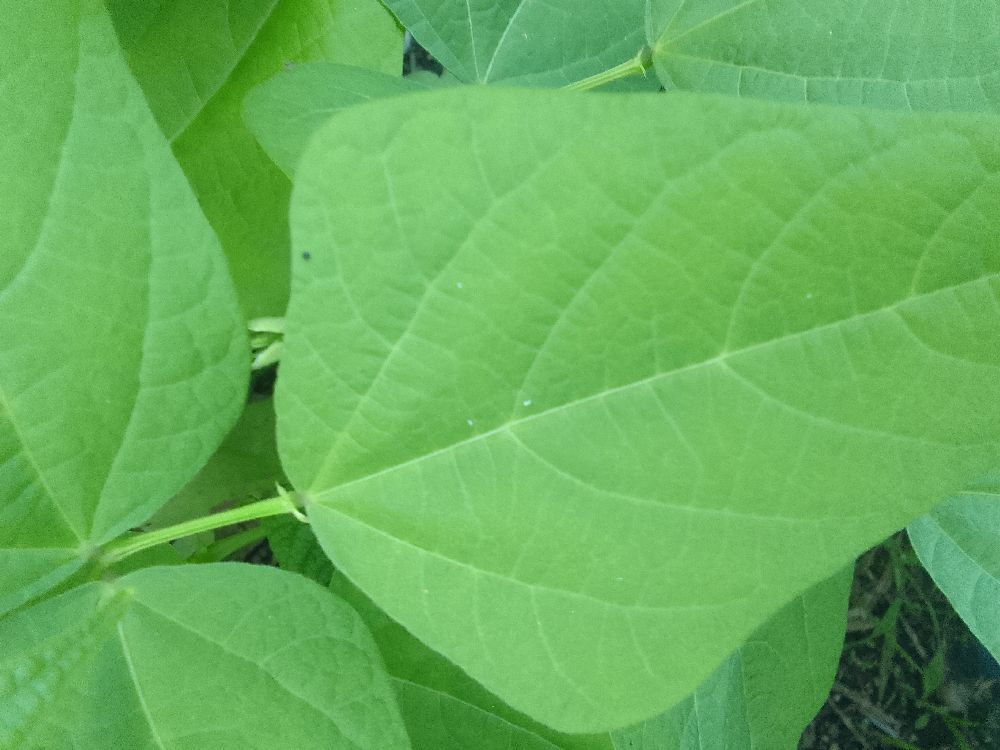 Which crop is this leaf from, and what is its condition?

common bean, healthy
